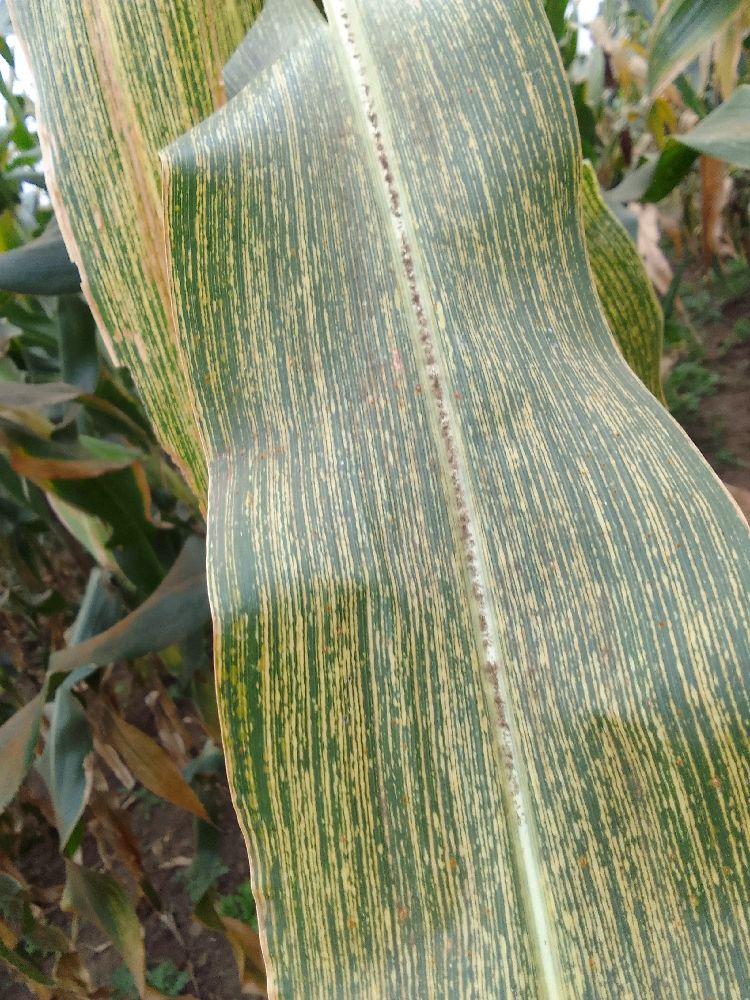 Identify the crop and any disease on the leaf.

maize, maize streak virus
